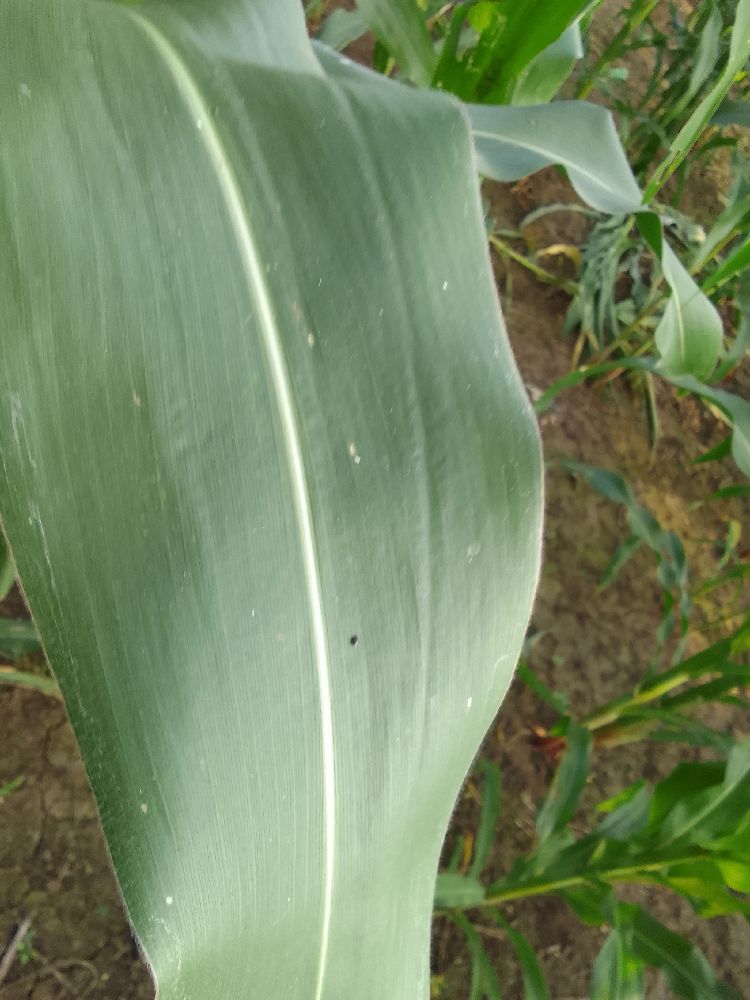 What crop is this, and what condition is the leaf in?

maize, healthy
